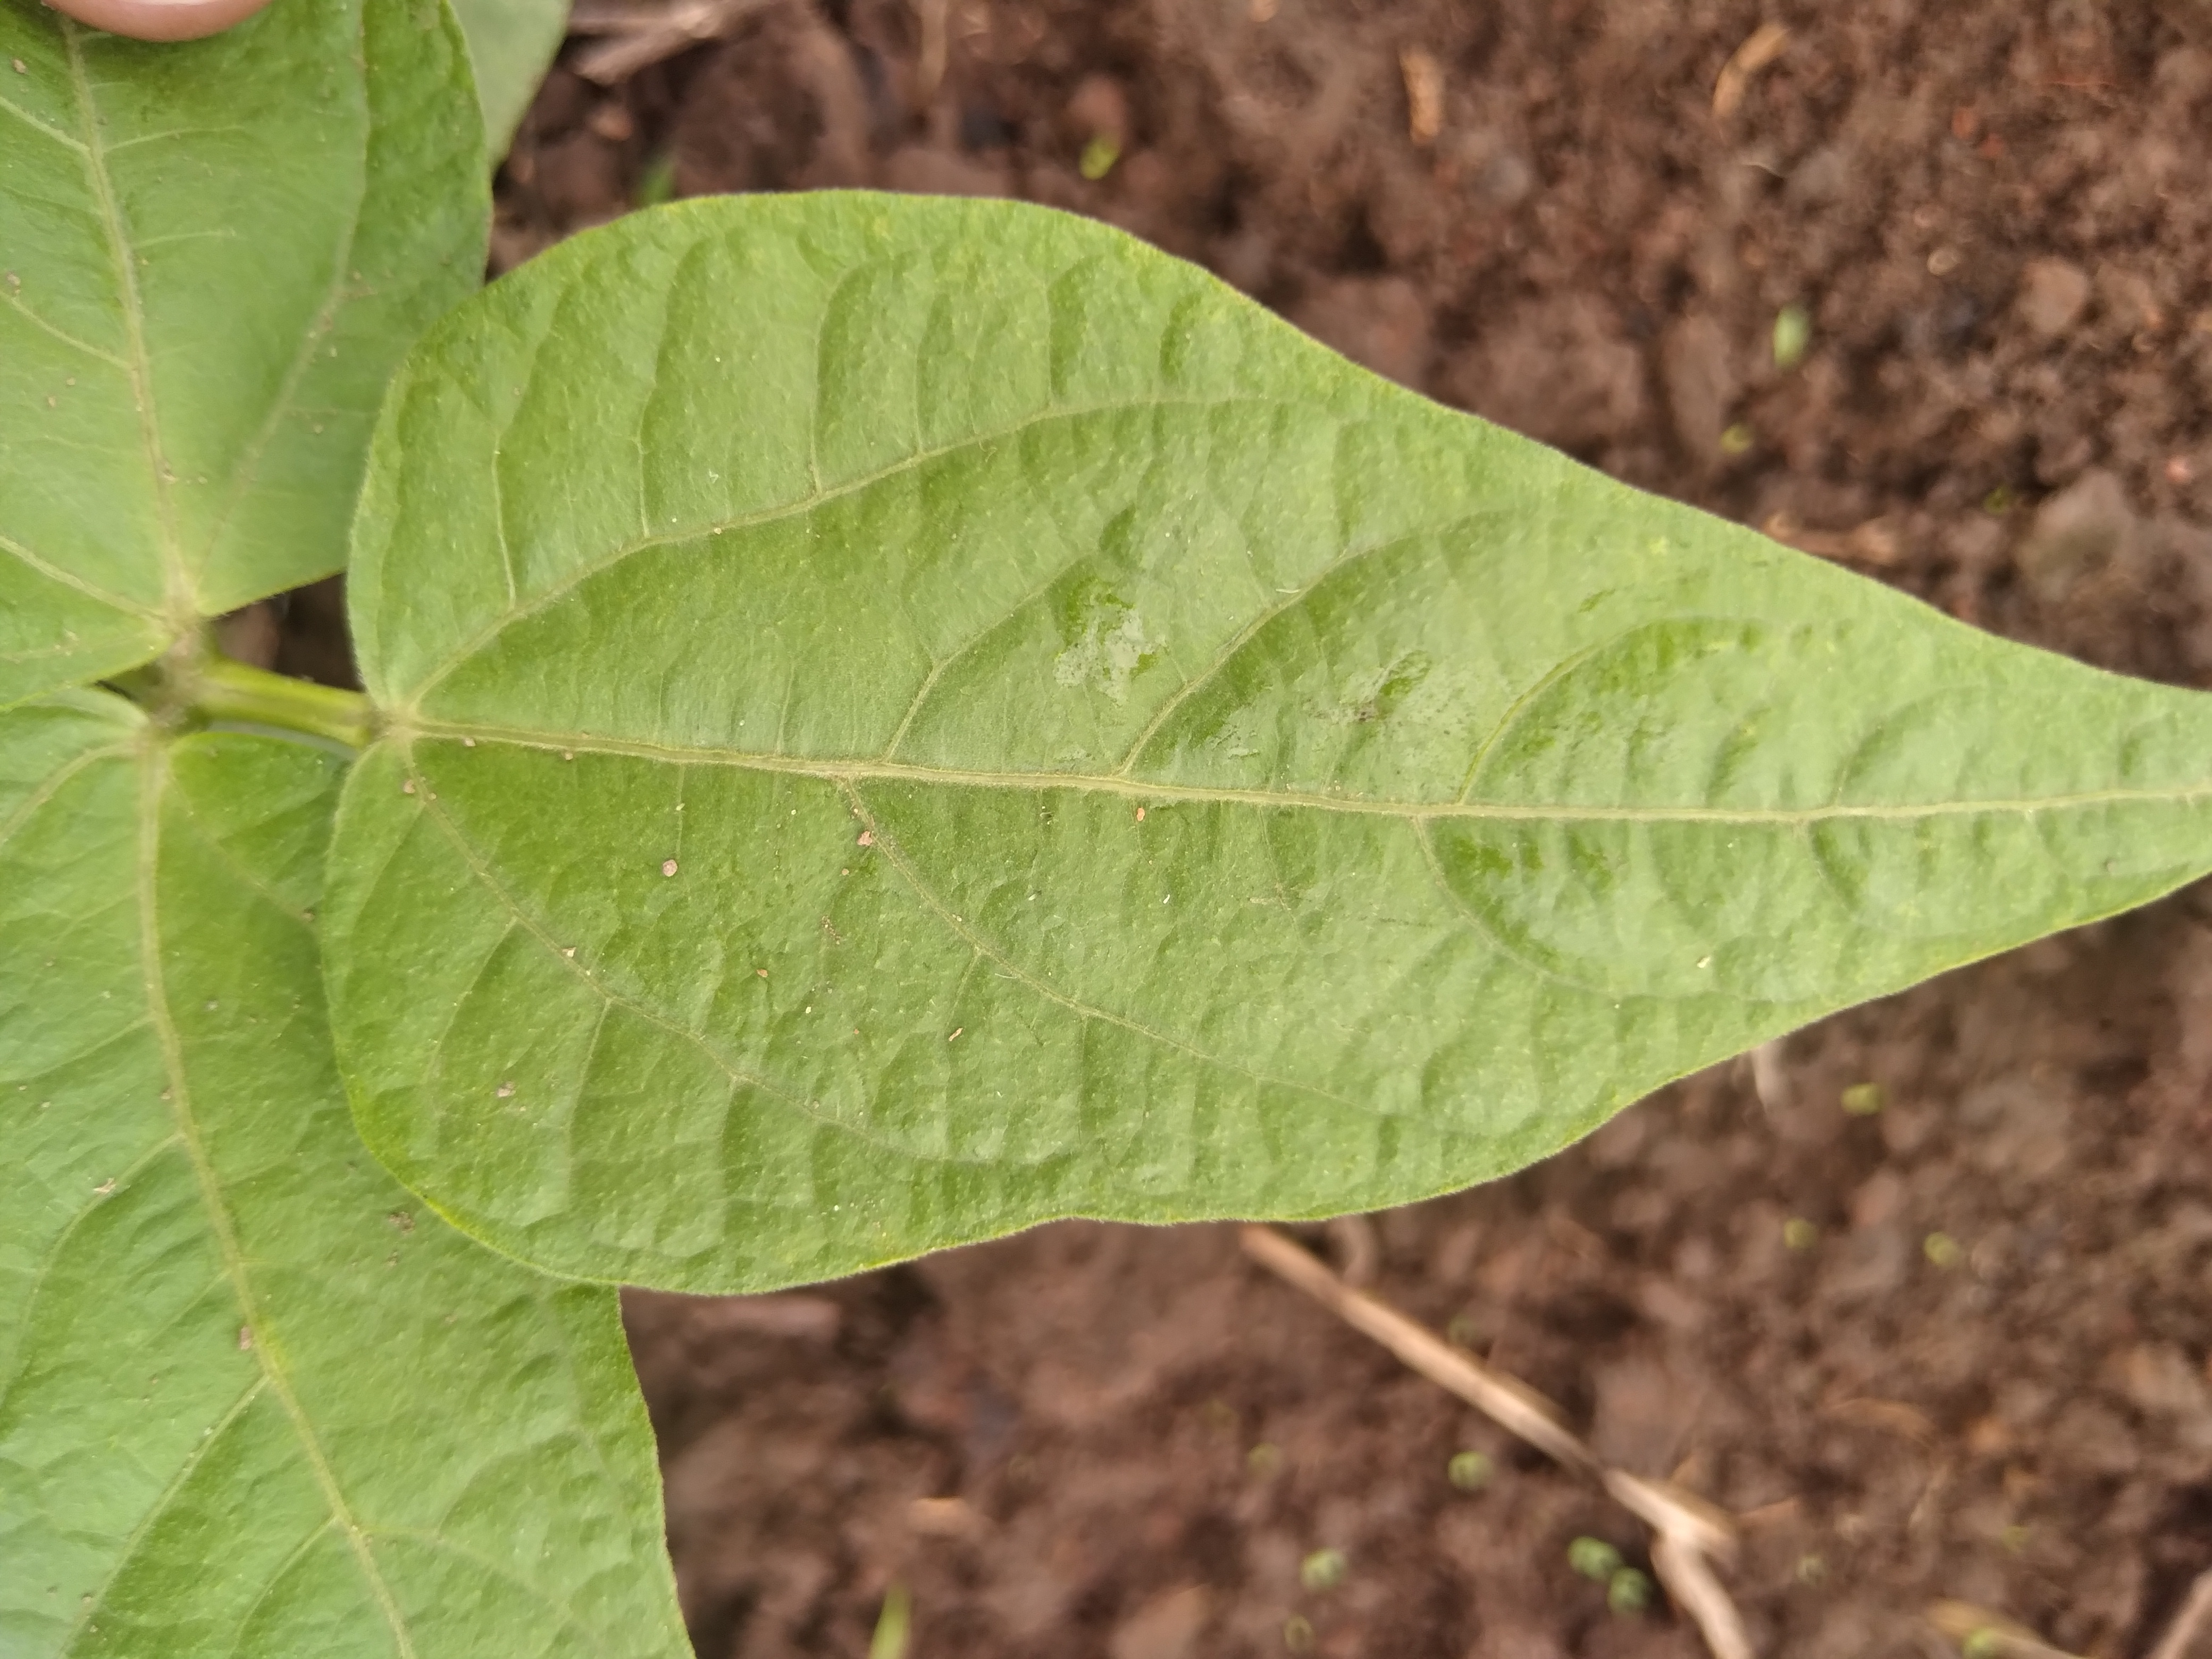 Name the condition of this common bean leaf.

healthy
